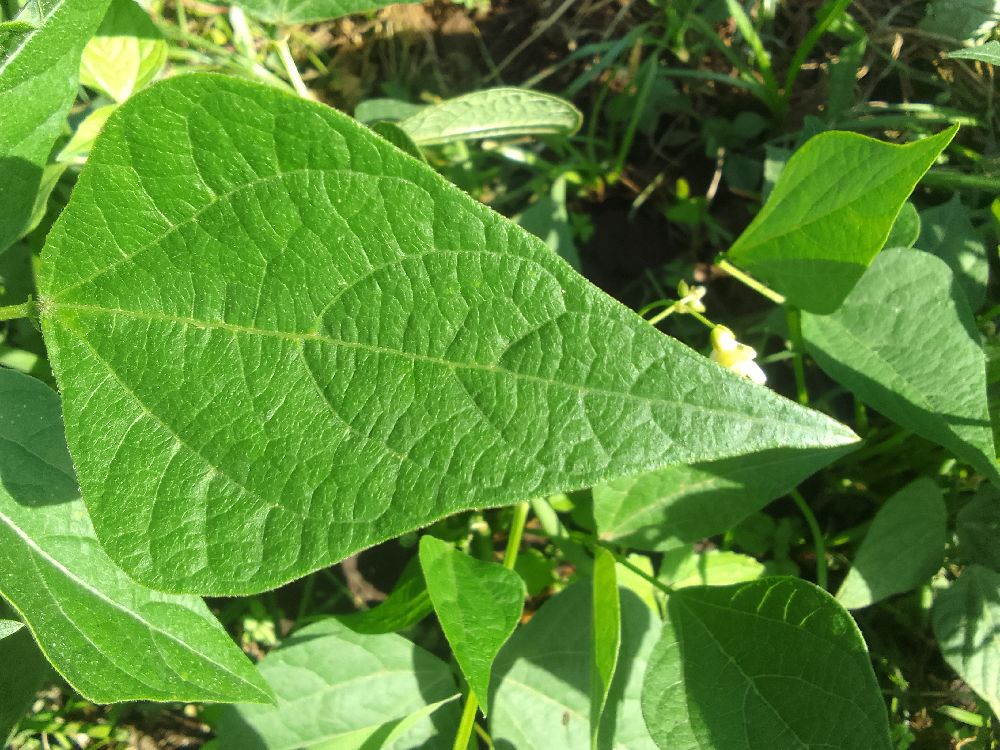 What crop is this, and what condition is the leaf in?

common bean, healthy
